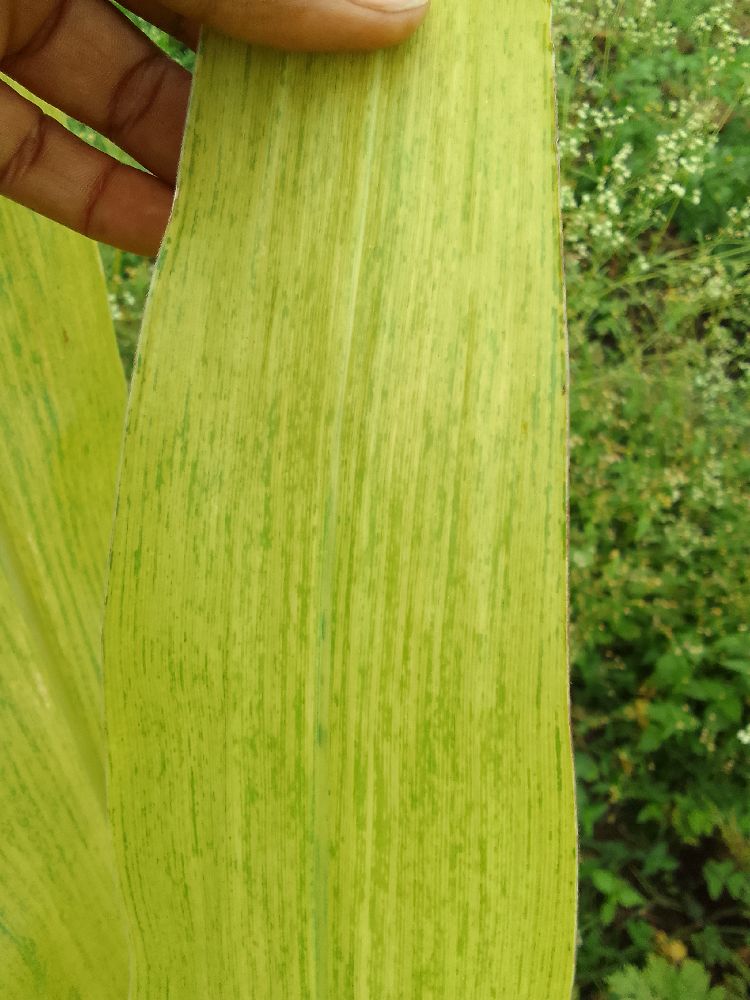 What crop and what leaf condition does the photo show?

maize, maize lethal necrosis
